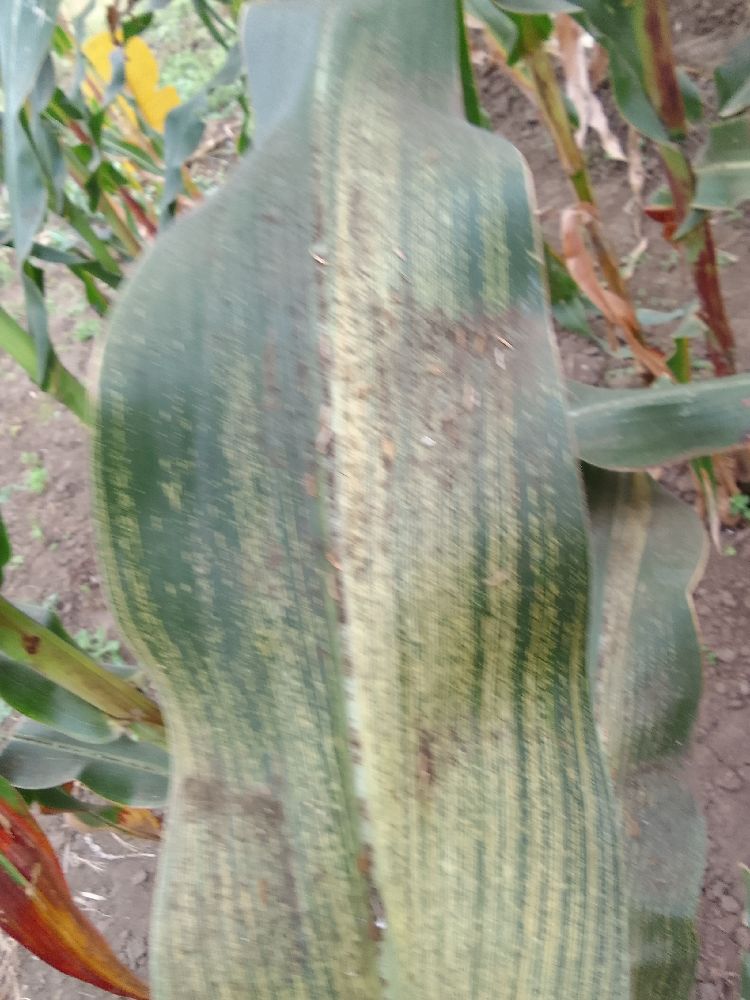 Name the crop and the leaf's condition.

maize, maize streak virus
